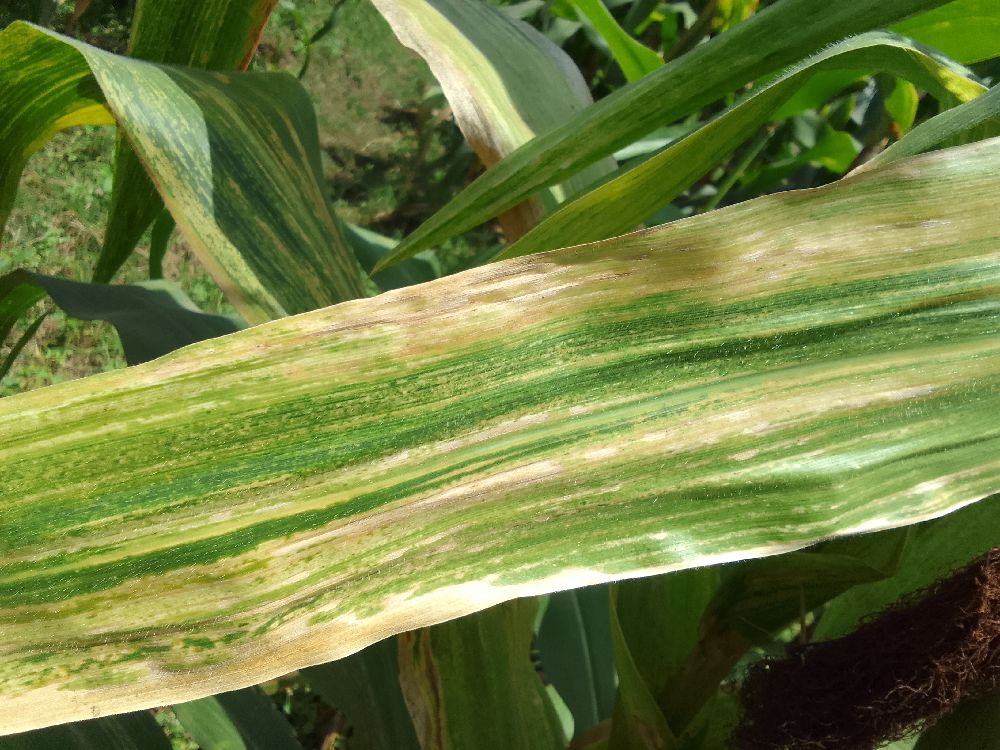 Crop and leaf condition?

maize, maize lethal necrosis
